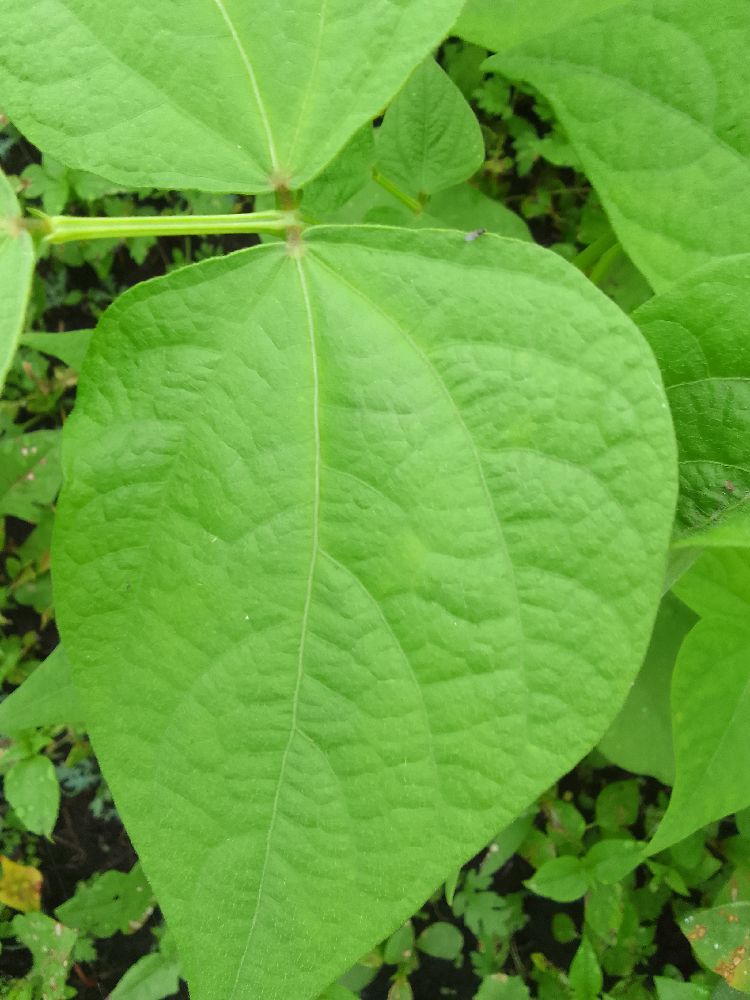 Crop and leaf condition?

common bean, healthy
